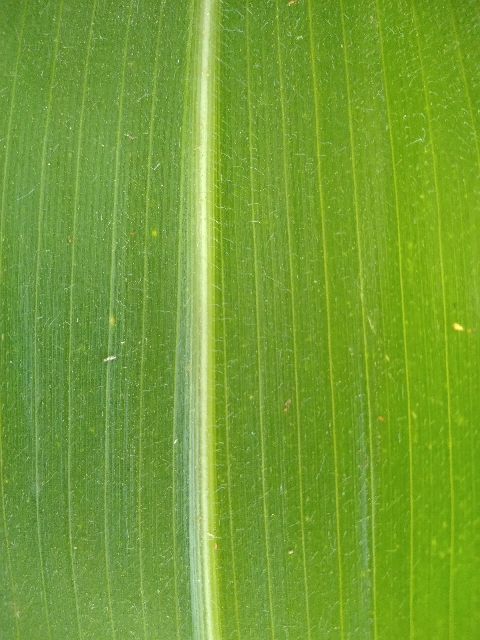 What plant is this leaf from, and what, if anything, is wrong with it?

maize, healthy
